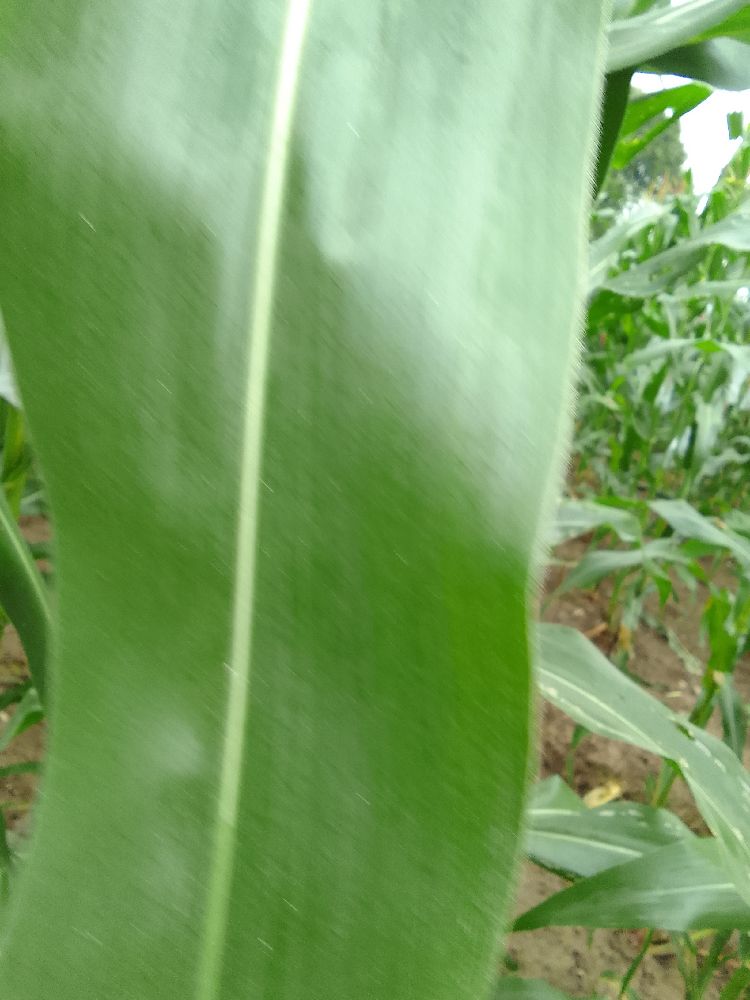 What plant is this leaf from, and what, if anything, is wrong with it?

maize, healthy
